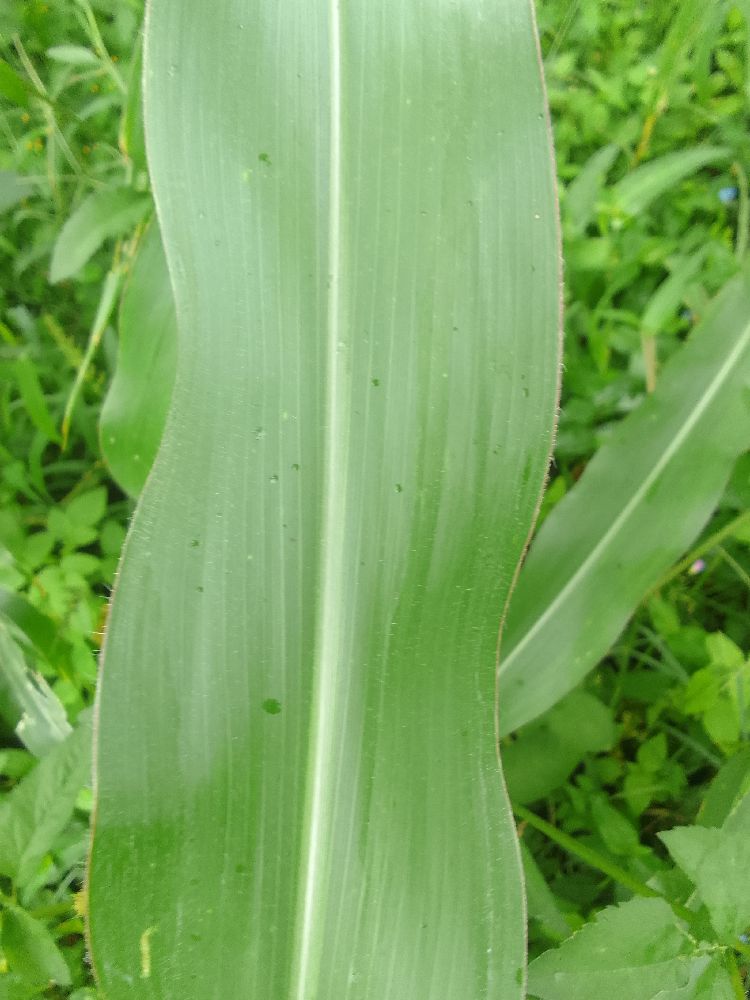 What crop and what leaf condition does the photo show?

maize, healthy
